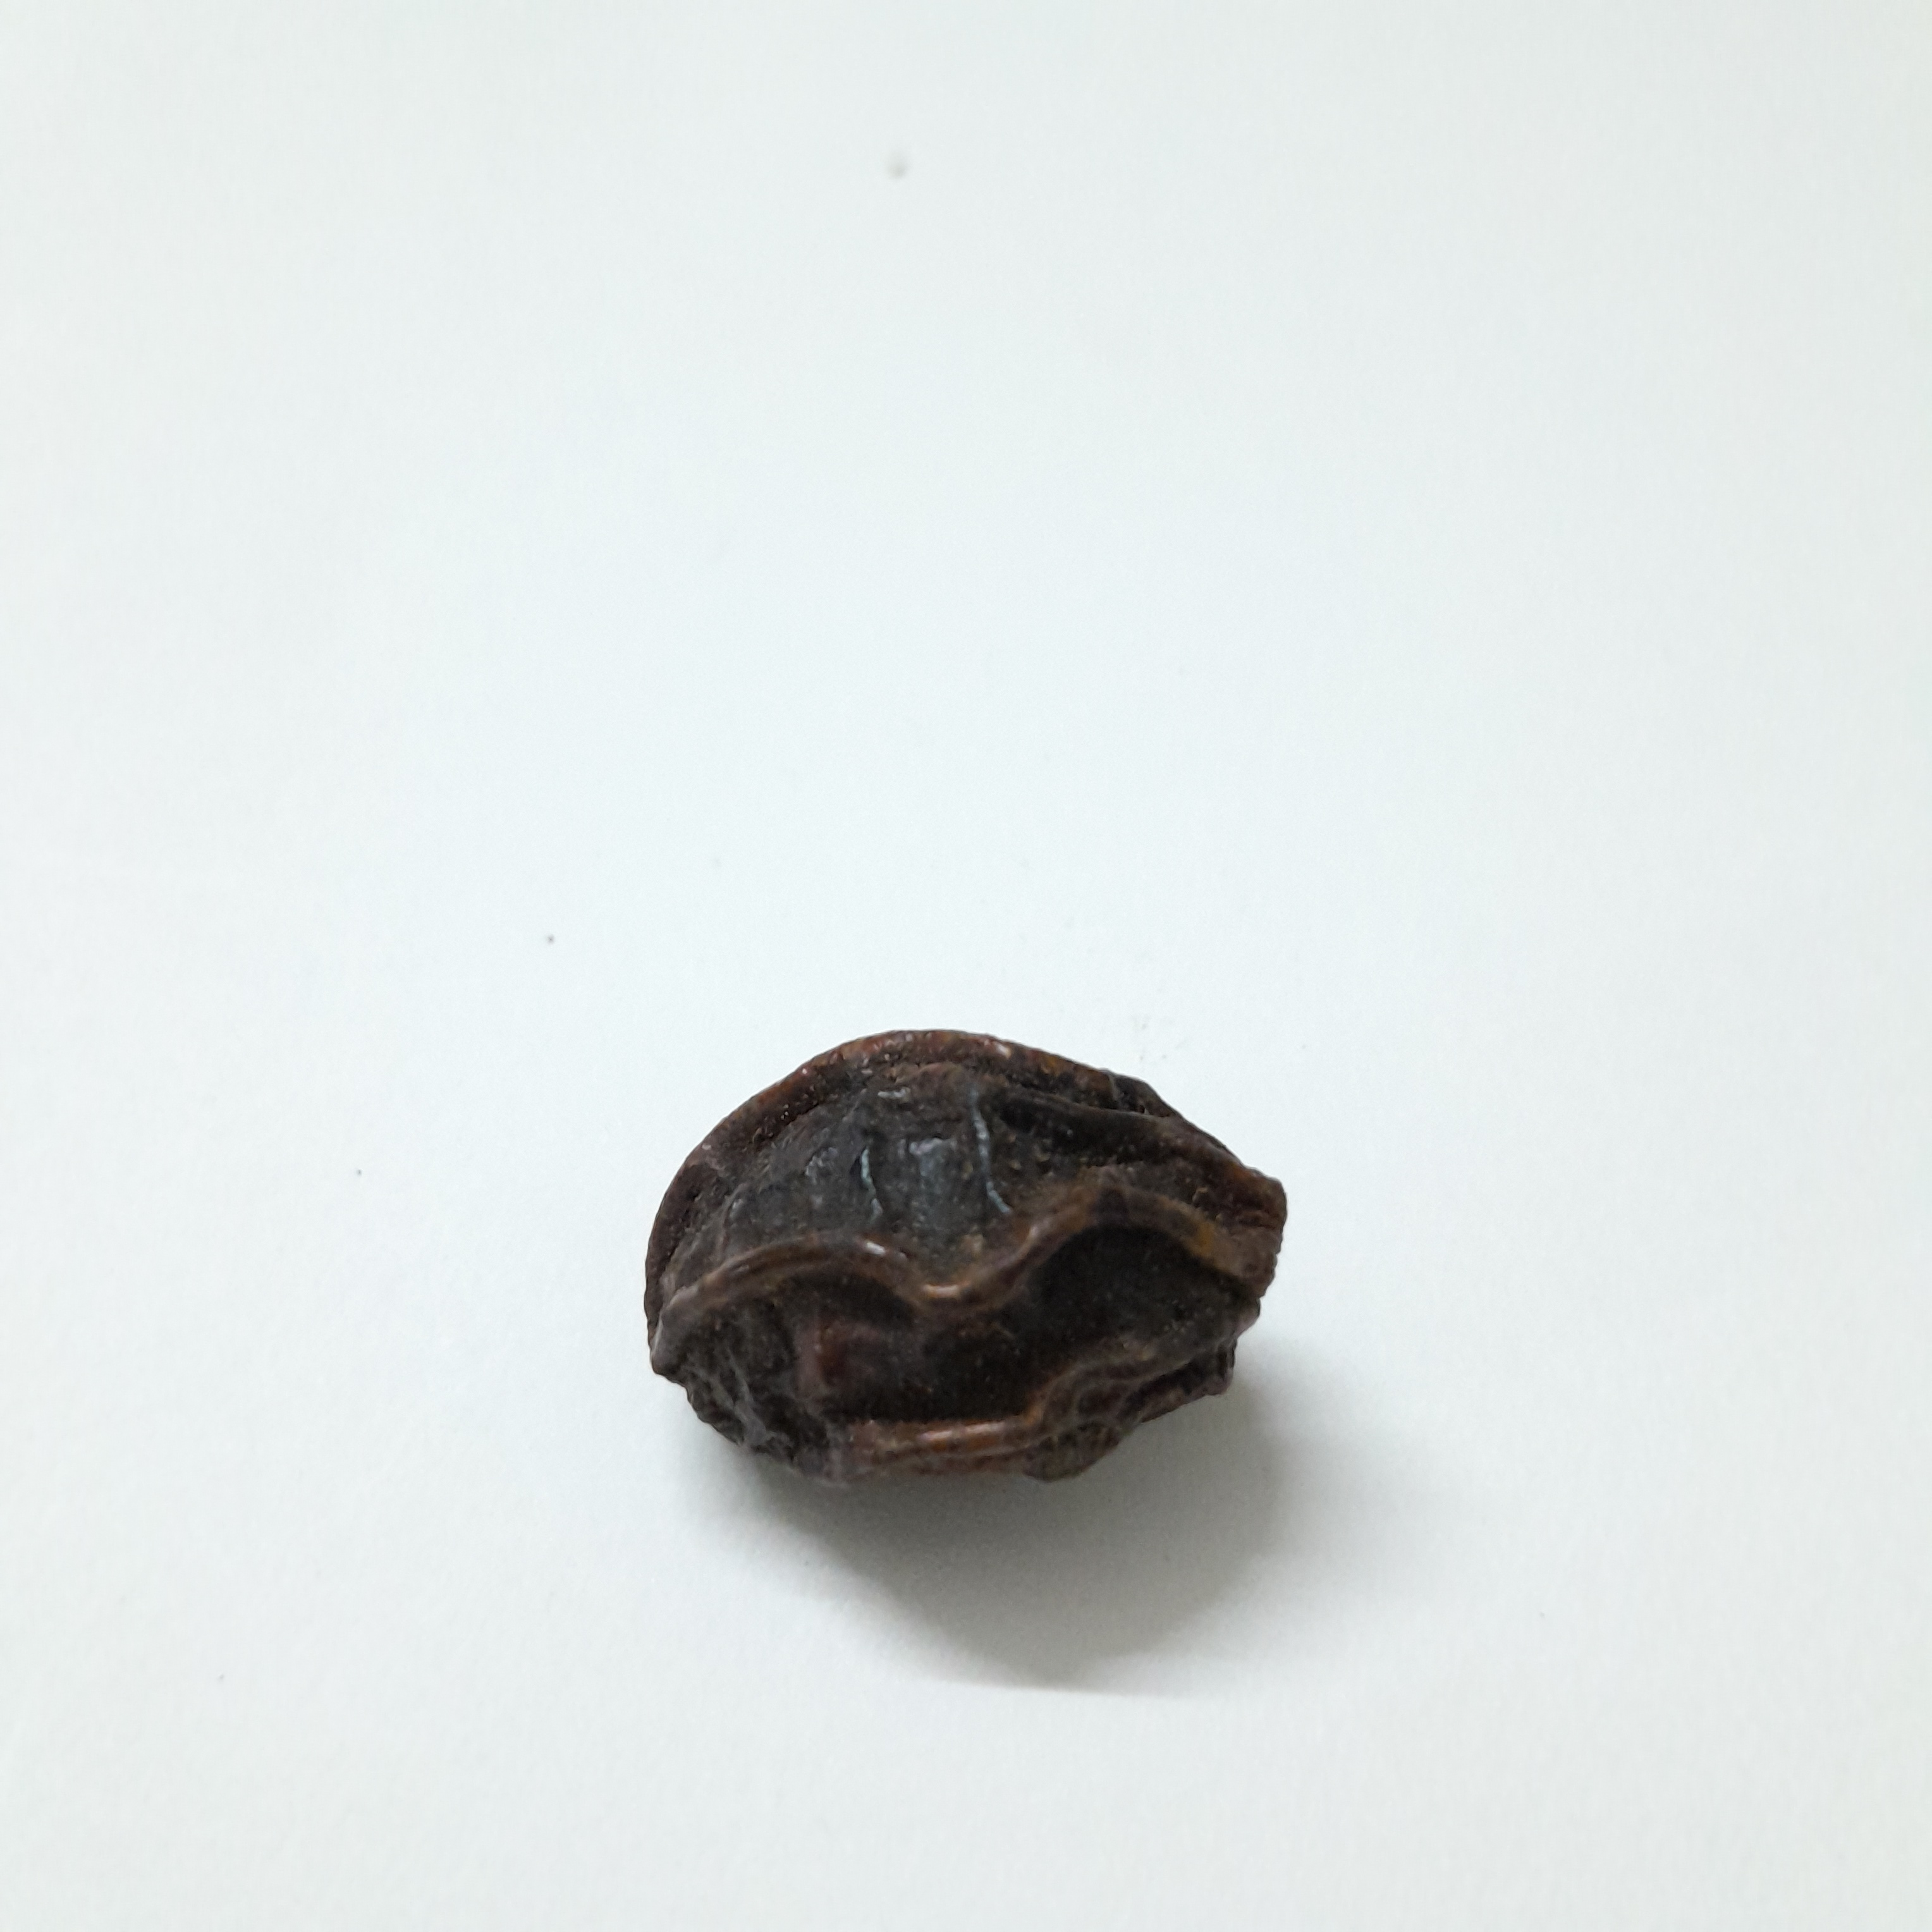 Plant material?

kadukharik
